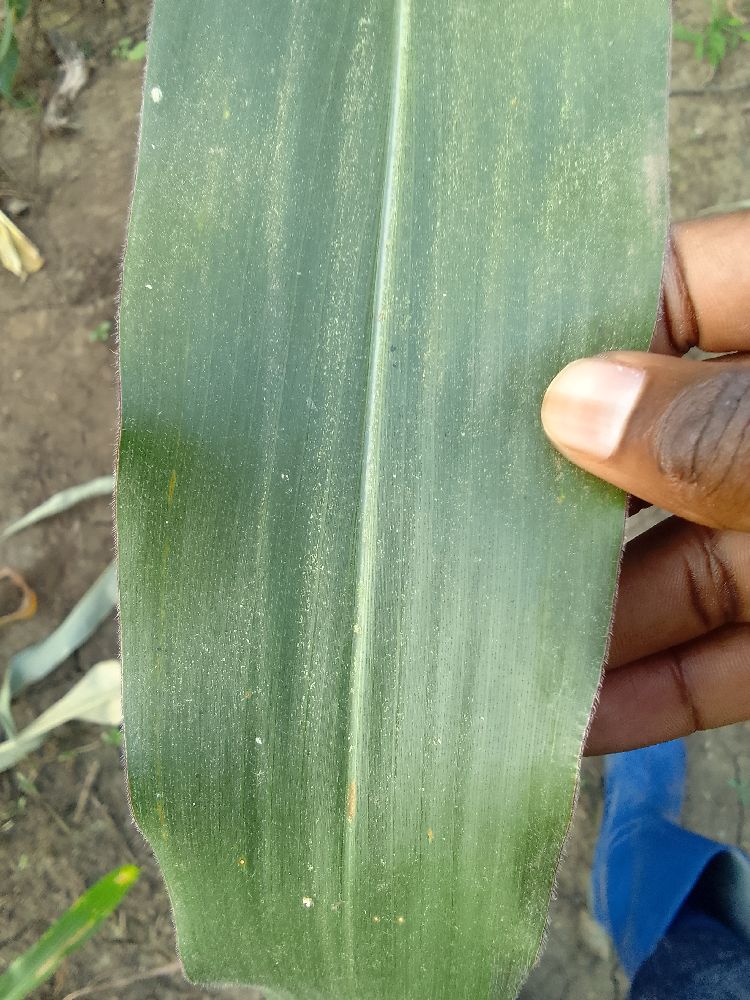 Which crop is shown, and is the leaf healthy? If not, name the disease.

maize, healthy
